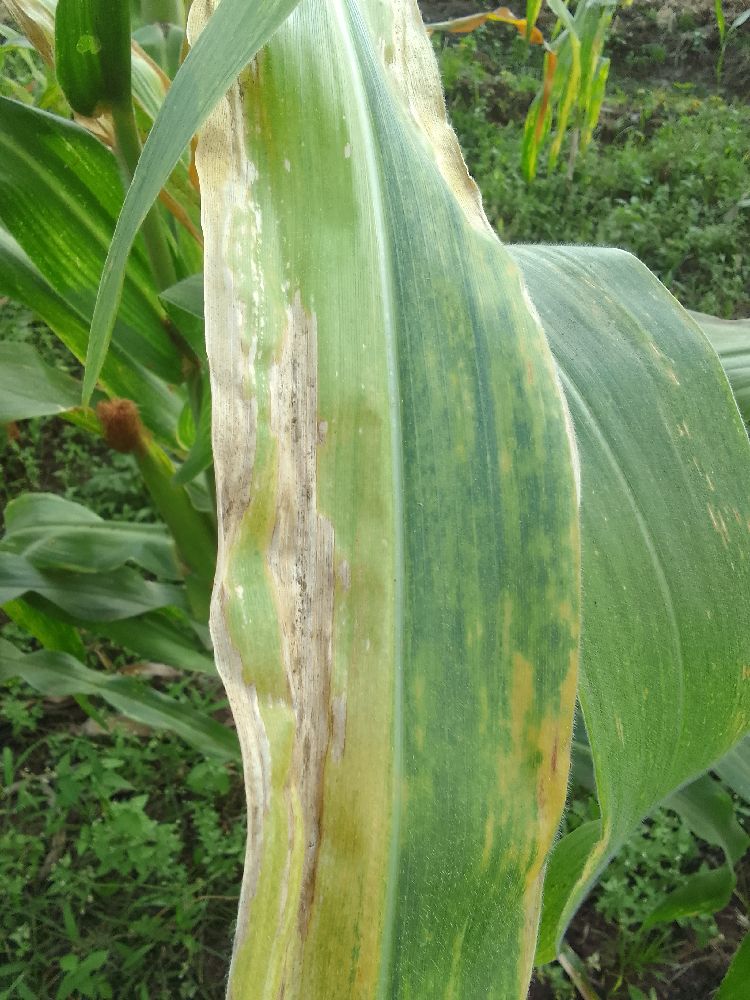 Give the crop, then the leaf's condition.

maize, maize lethal necrosis
